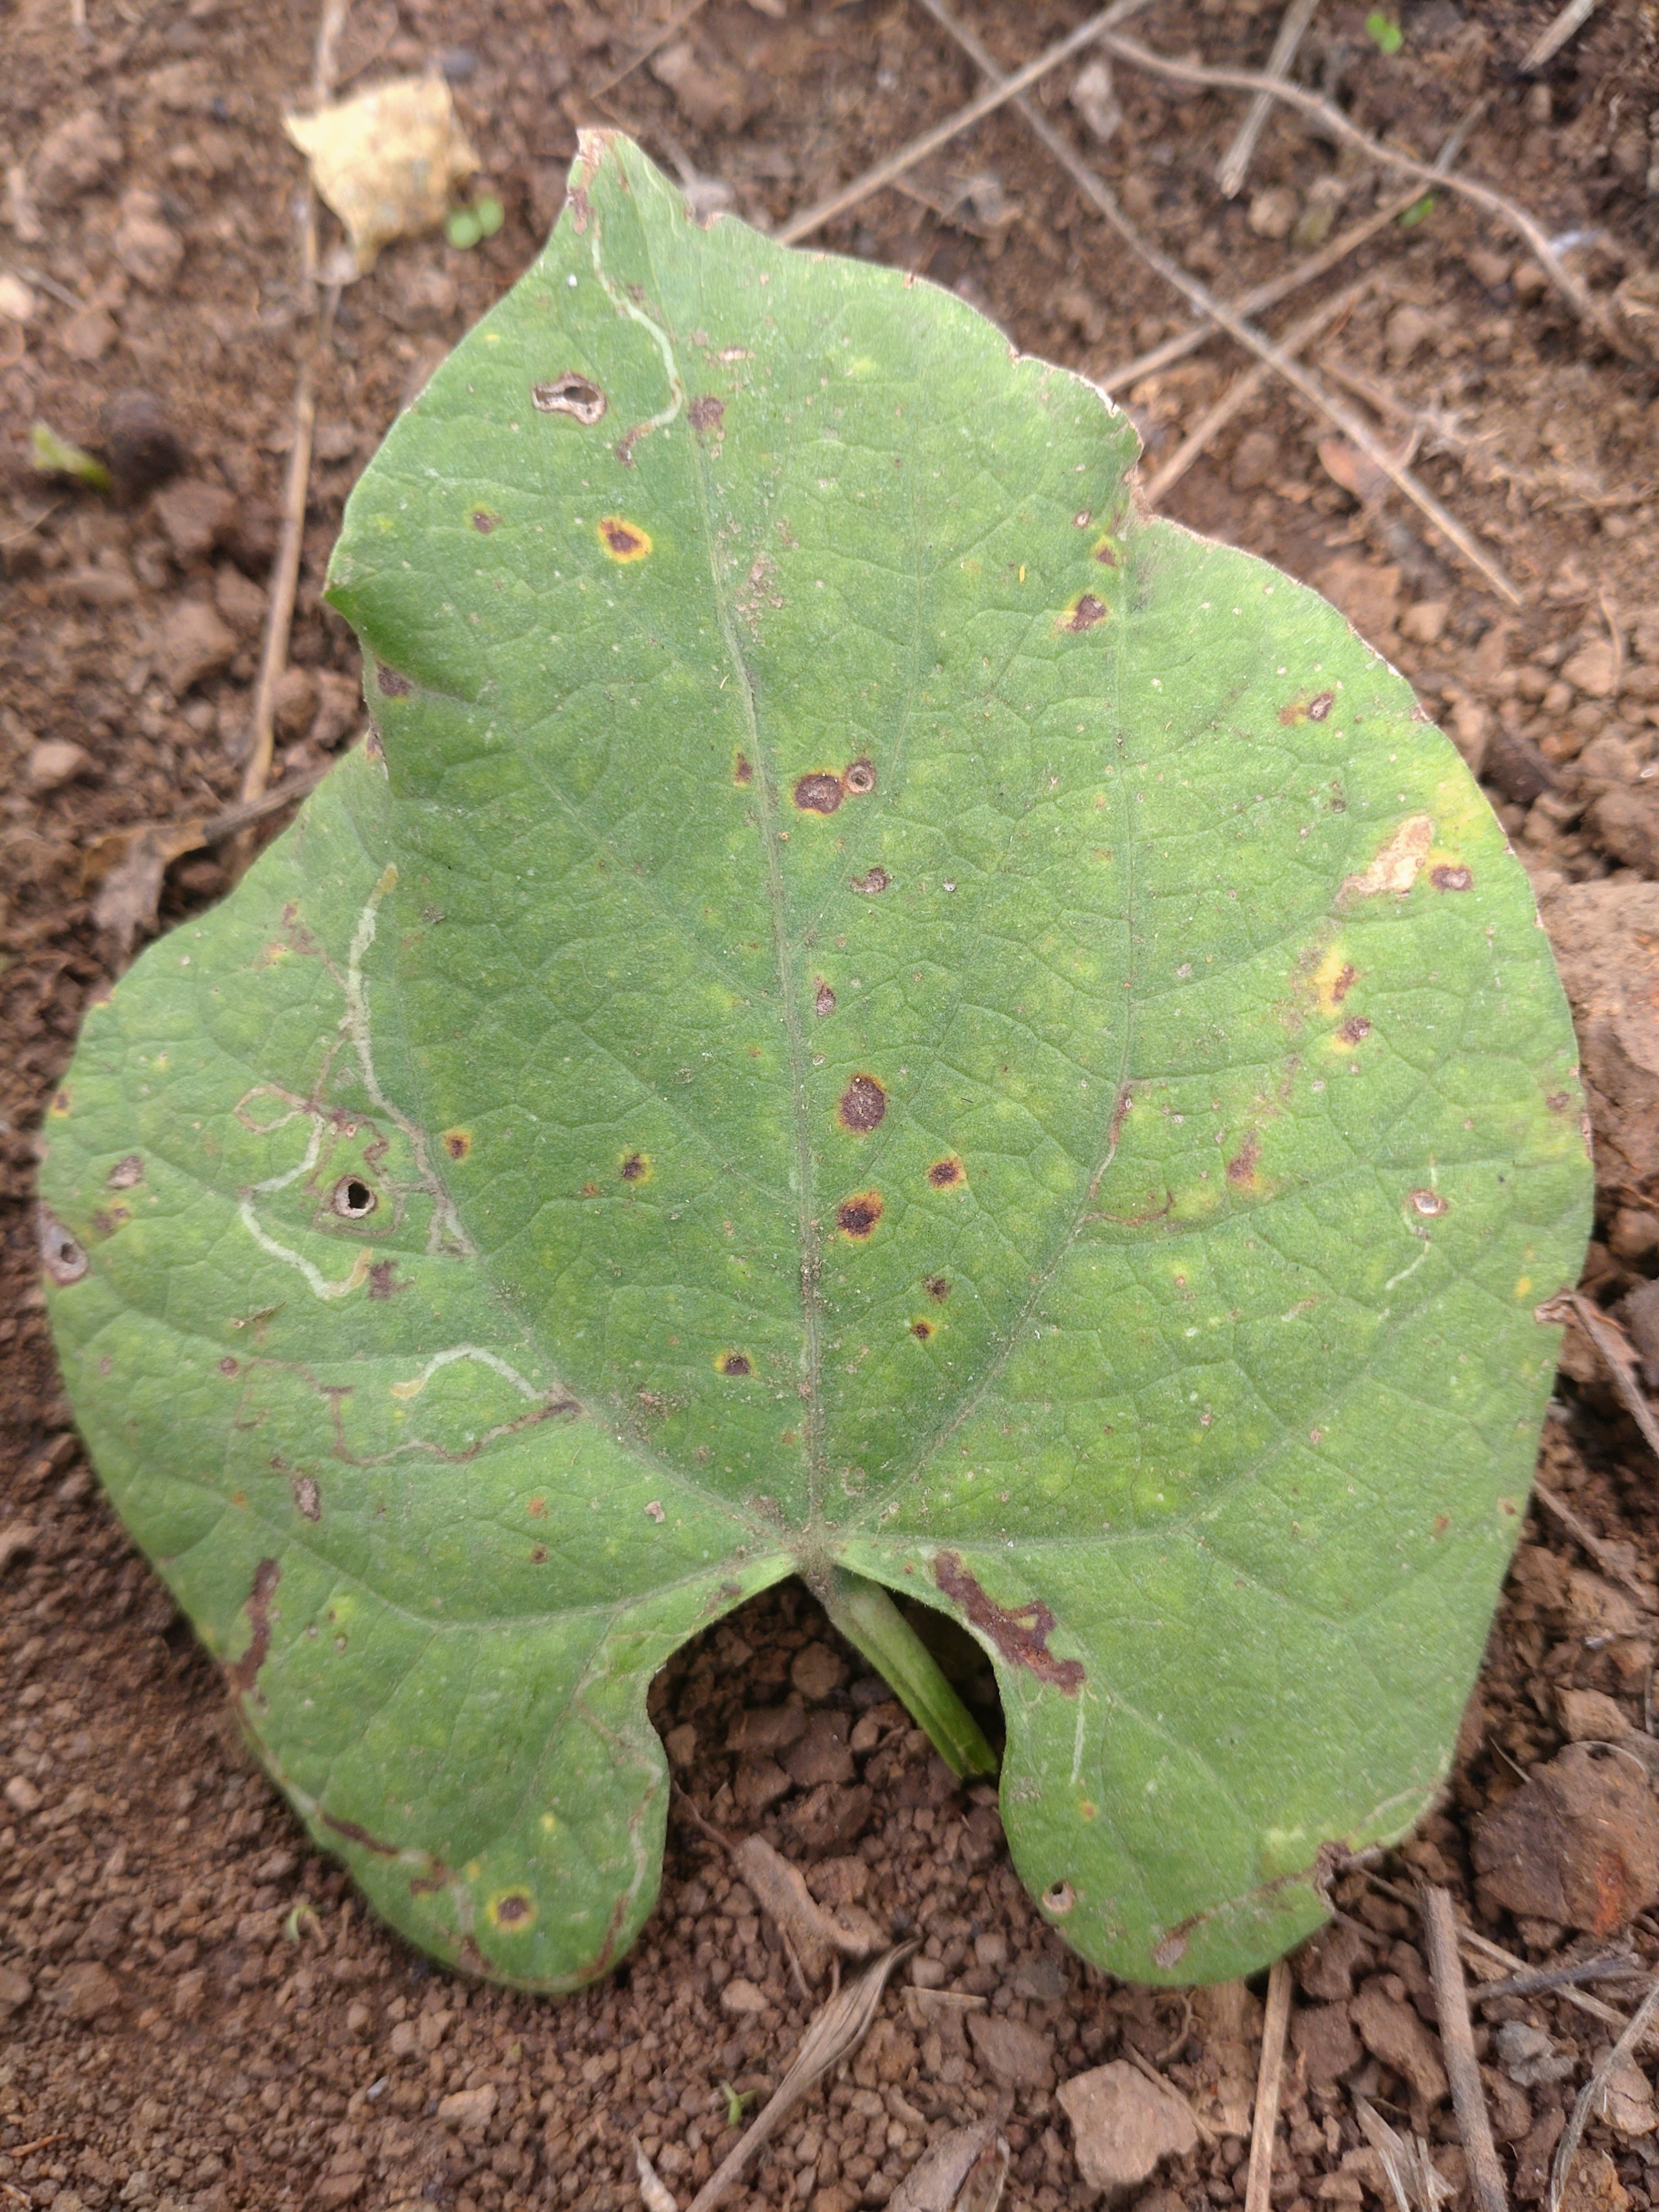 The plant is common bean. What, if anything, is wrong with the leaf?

rust
